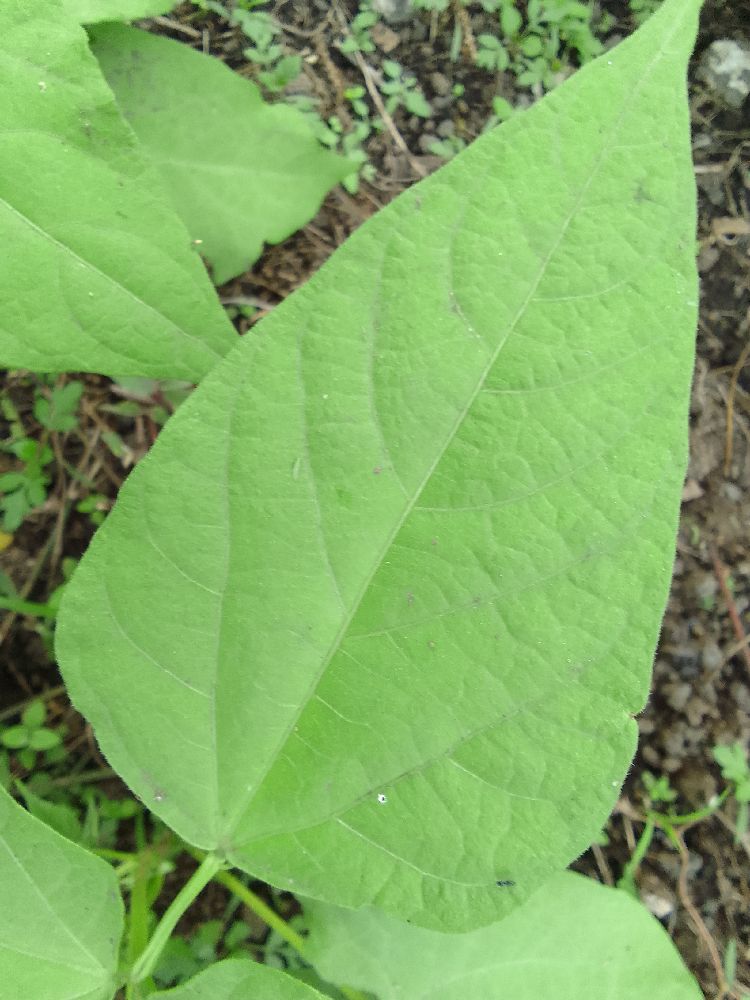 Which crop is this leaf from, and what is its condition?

common bean, healthy
